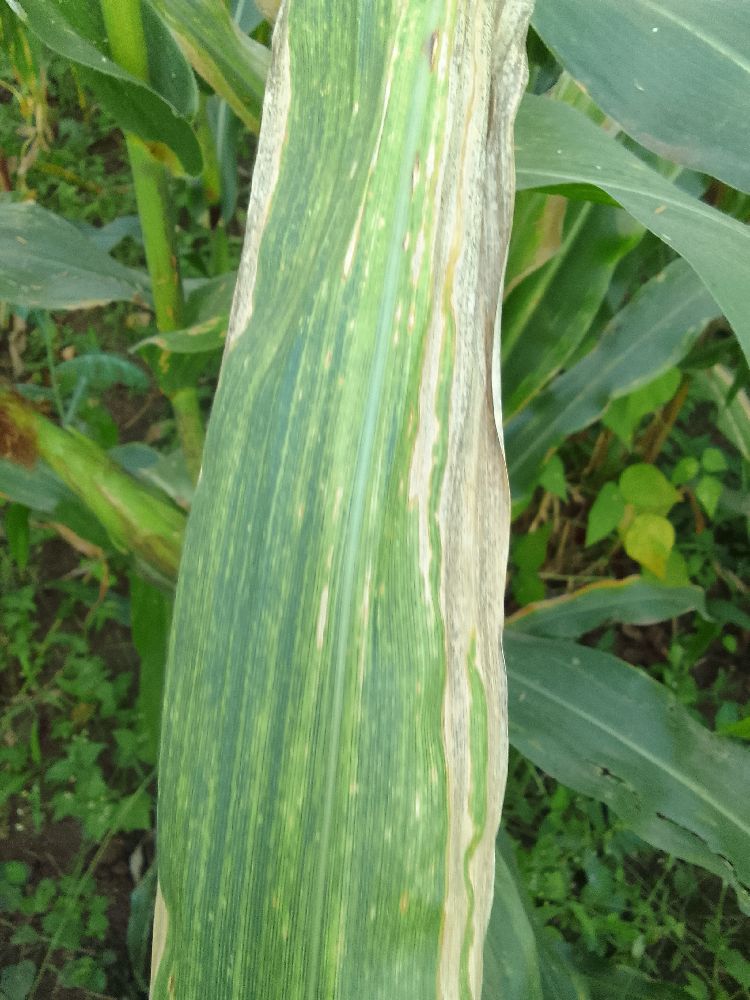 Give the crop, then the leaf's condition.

maize, maize lethal necrosis
